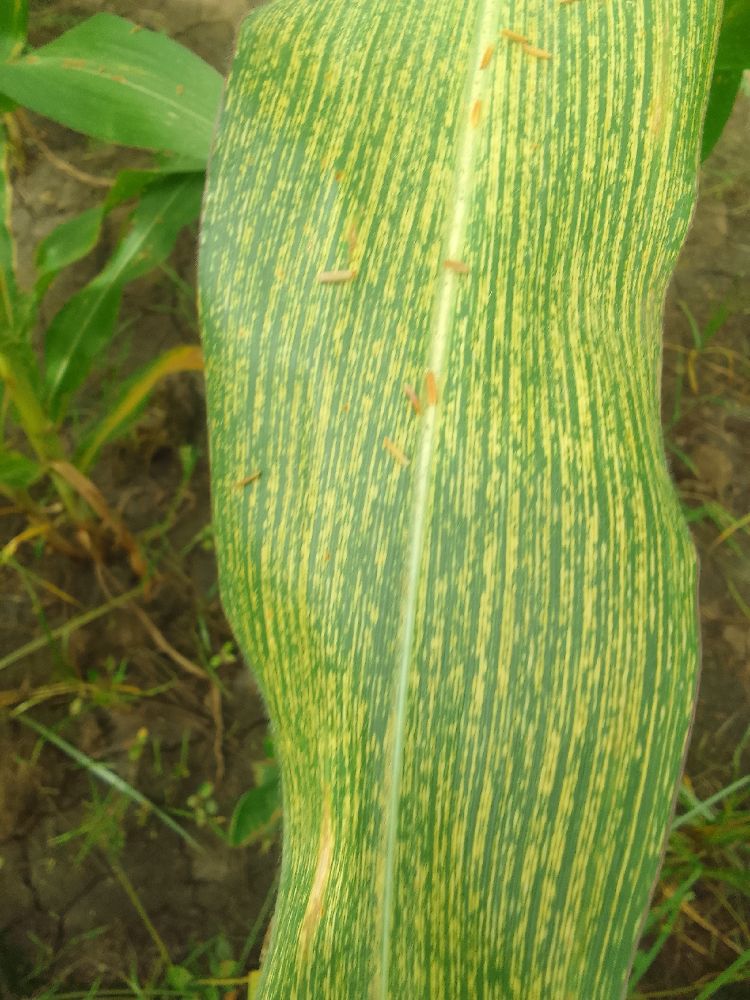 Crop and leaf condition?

maize, maize streak virus
